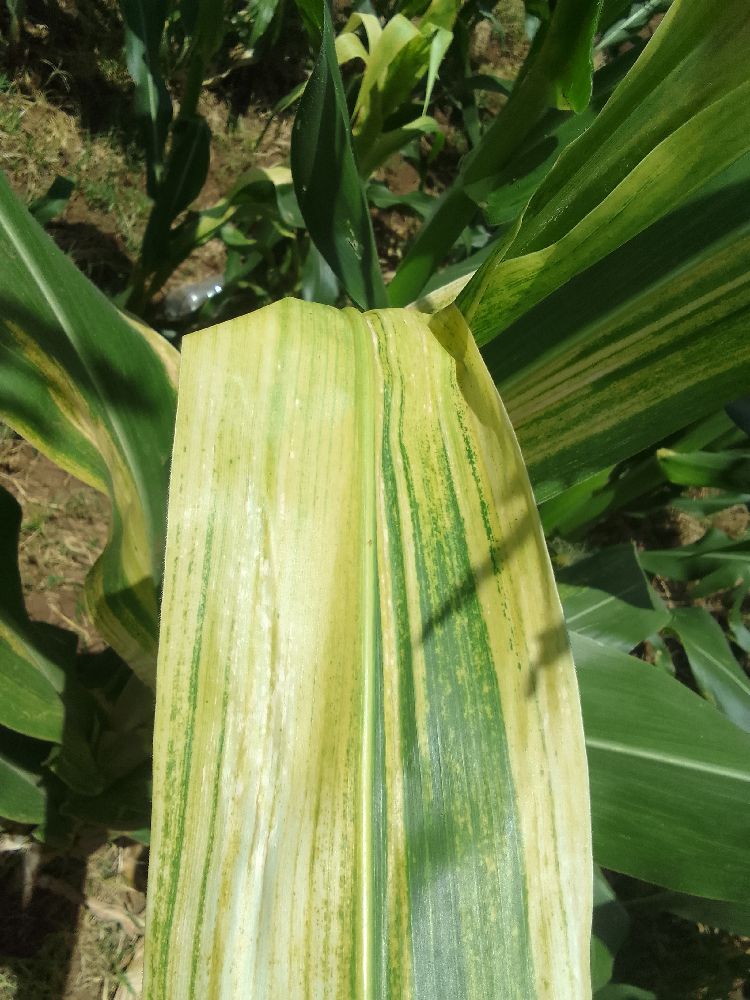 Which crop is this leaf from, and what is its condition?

maize, maize lethal necrosis
